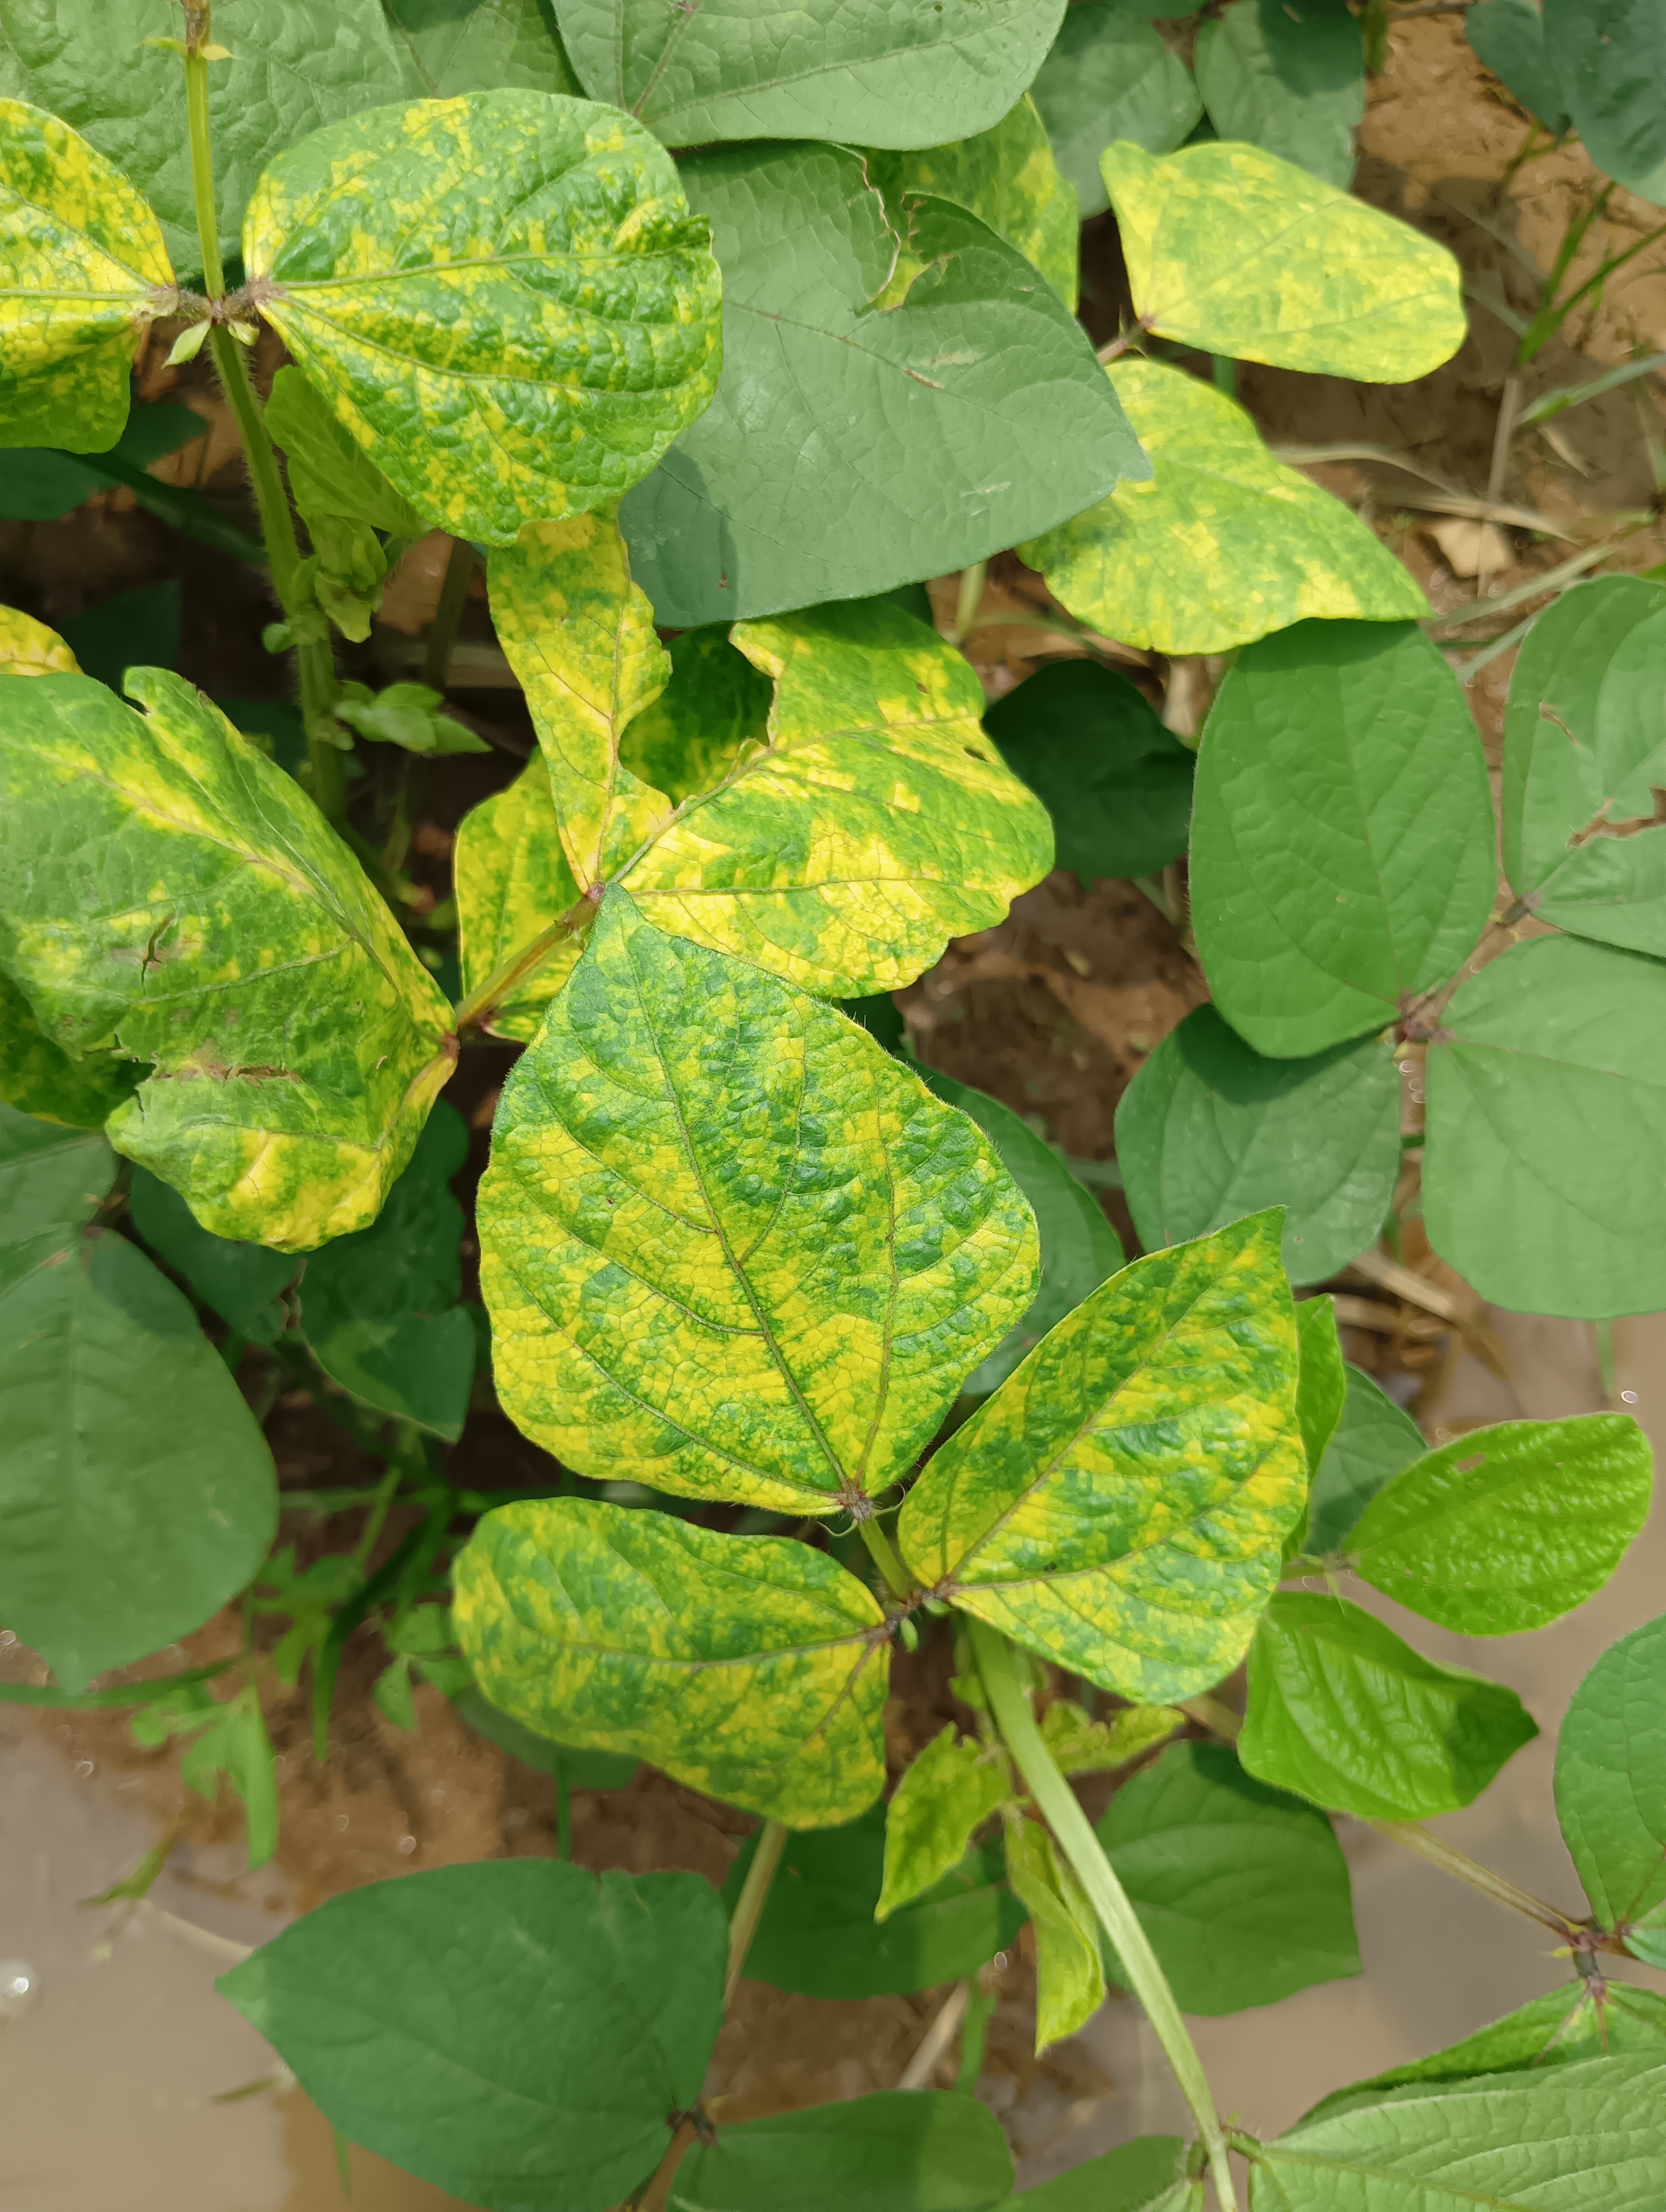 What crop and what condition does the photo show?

mungbean, yellow mosaic
